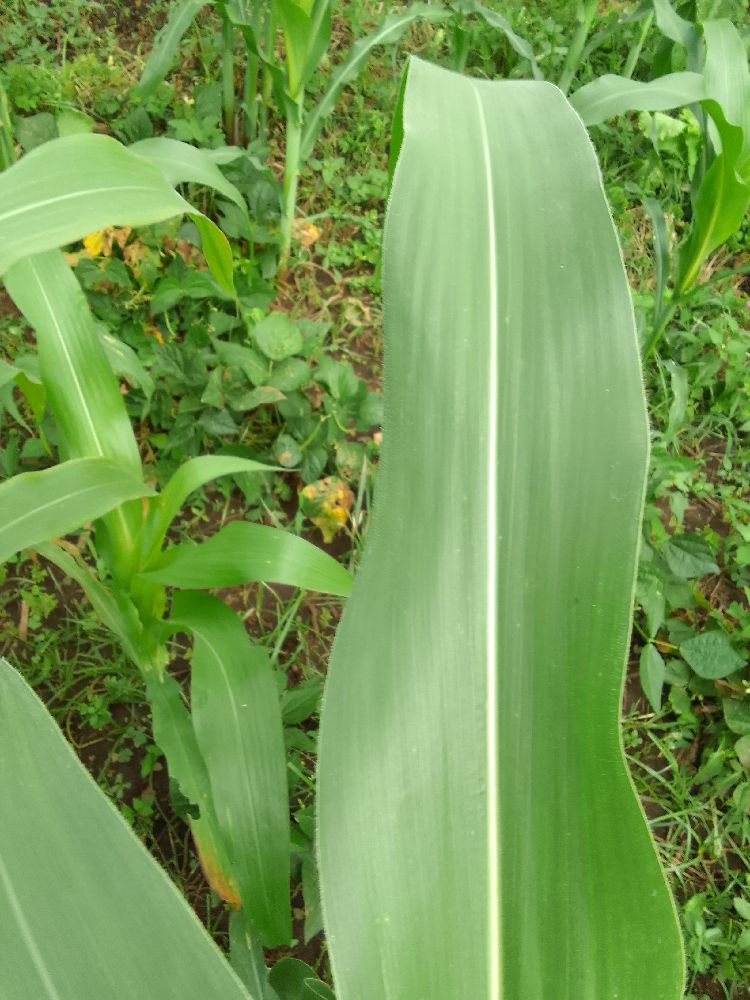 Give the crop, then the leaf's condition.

maize, healthy
